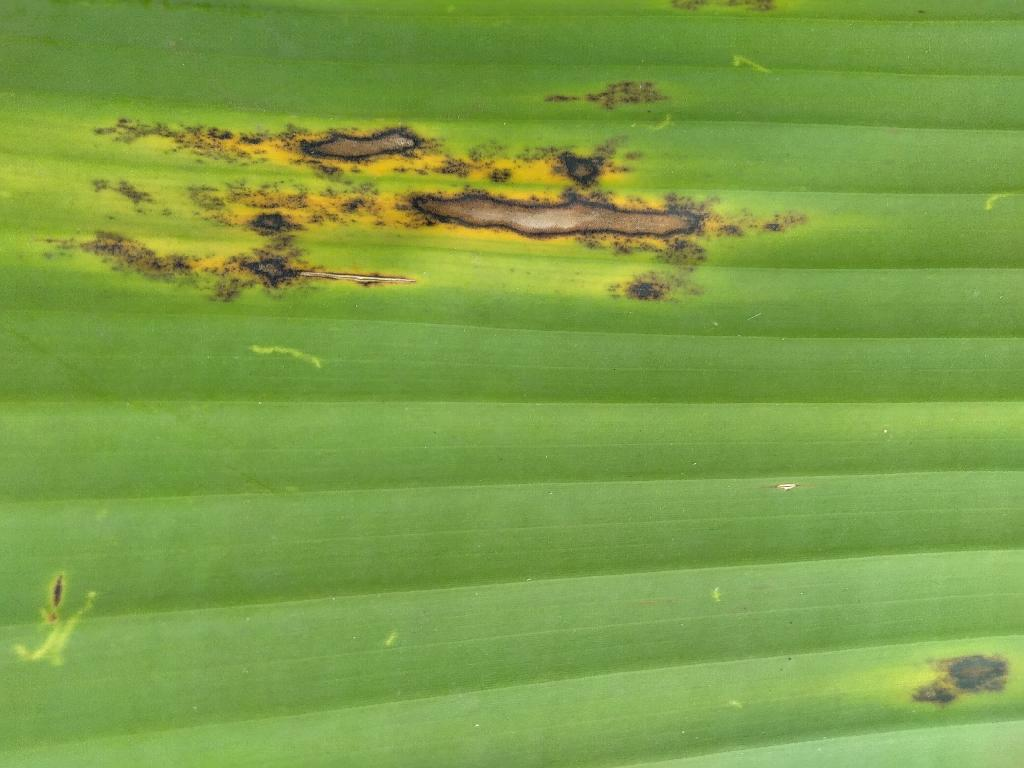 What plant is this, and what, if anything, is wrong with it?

banana, black sigatoka
